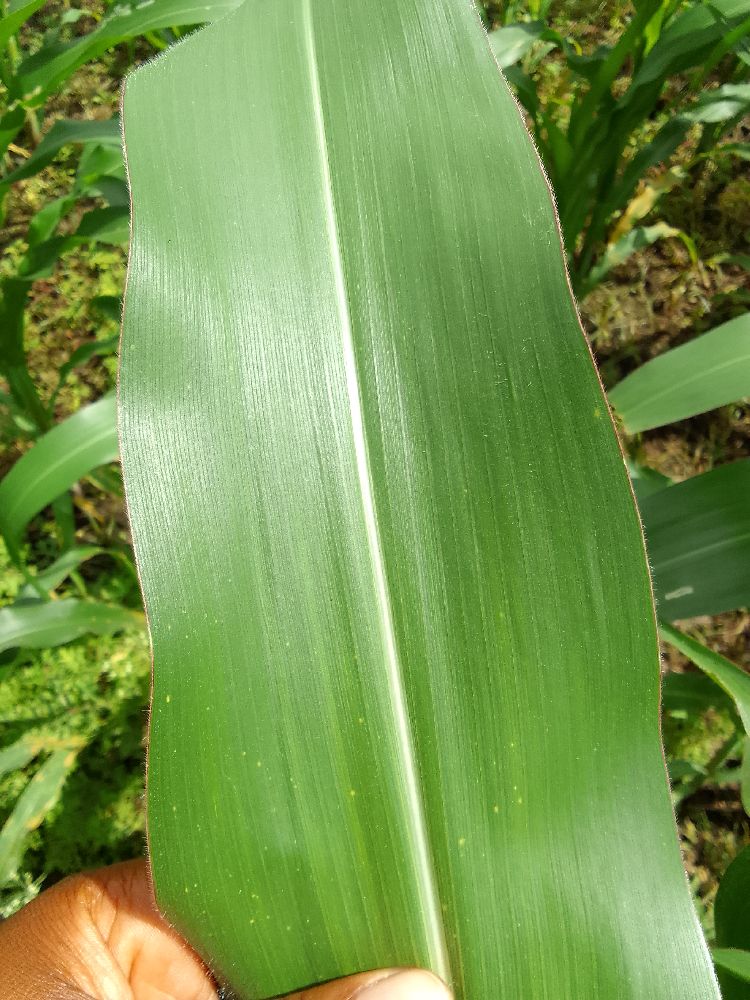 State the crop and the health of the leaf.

maize, healthy
